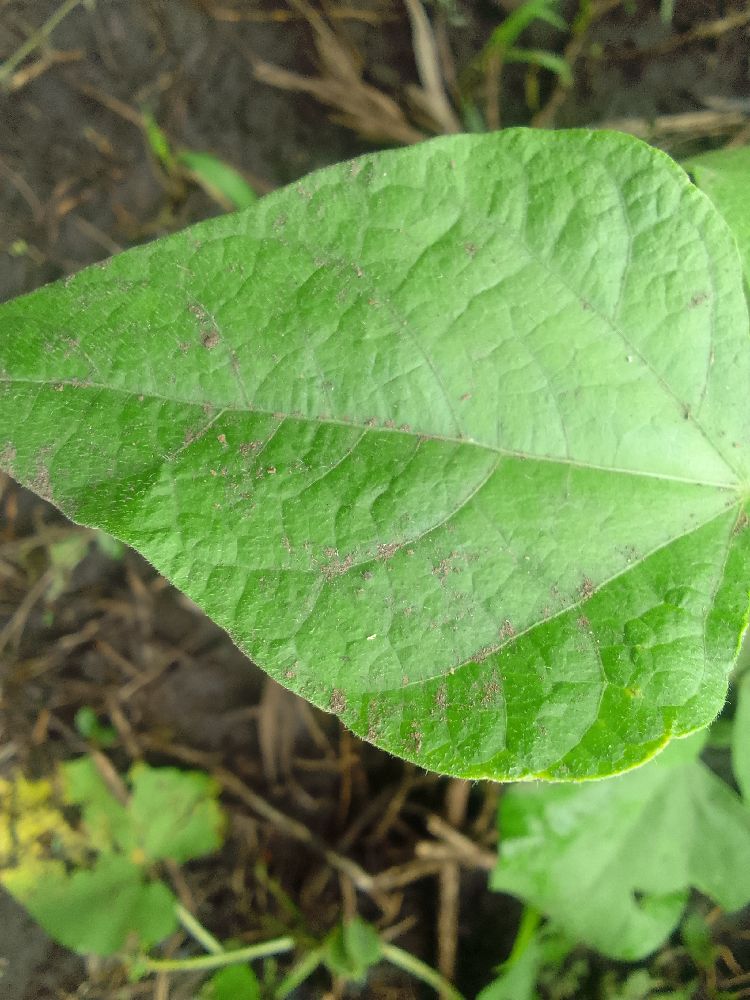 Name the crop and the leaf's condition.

common bean, healthy
